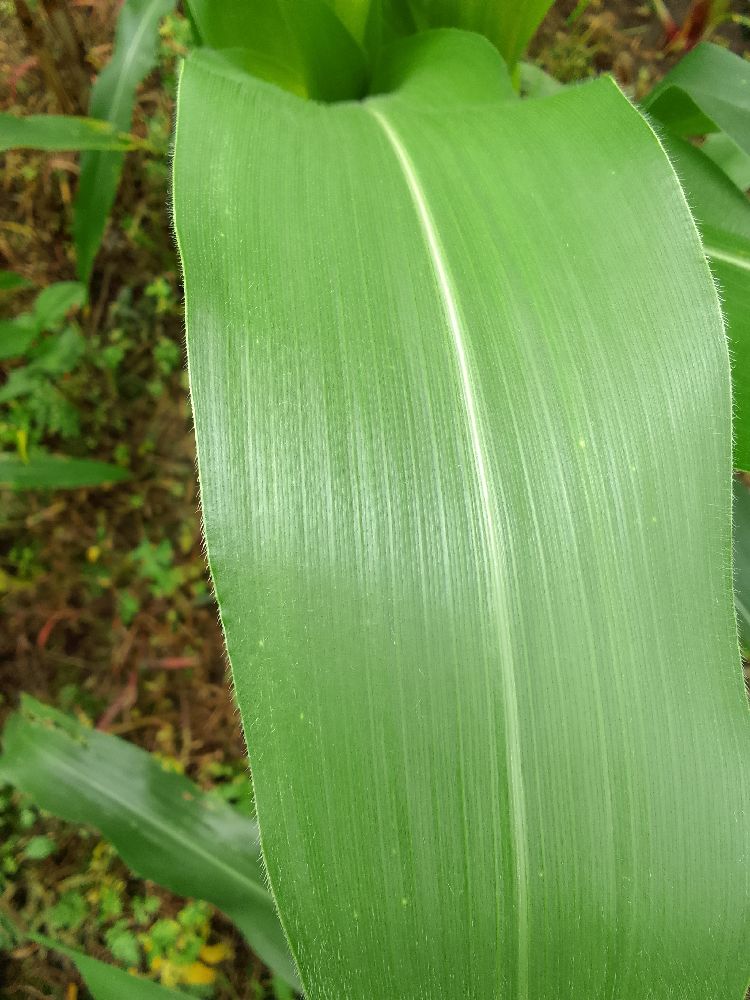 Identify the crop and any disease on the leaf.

maize, healthy
